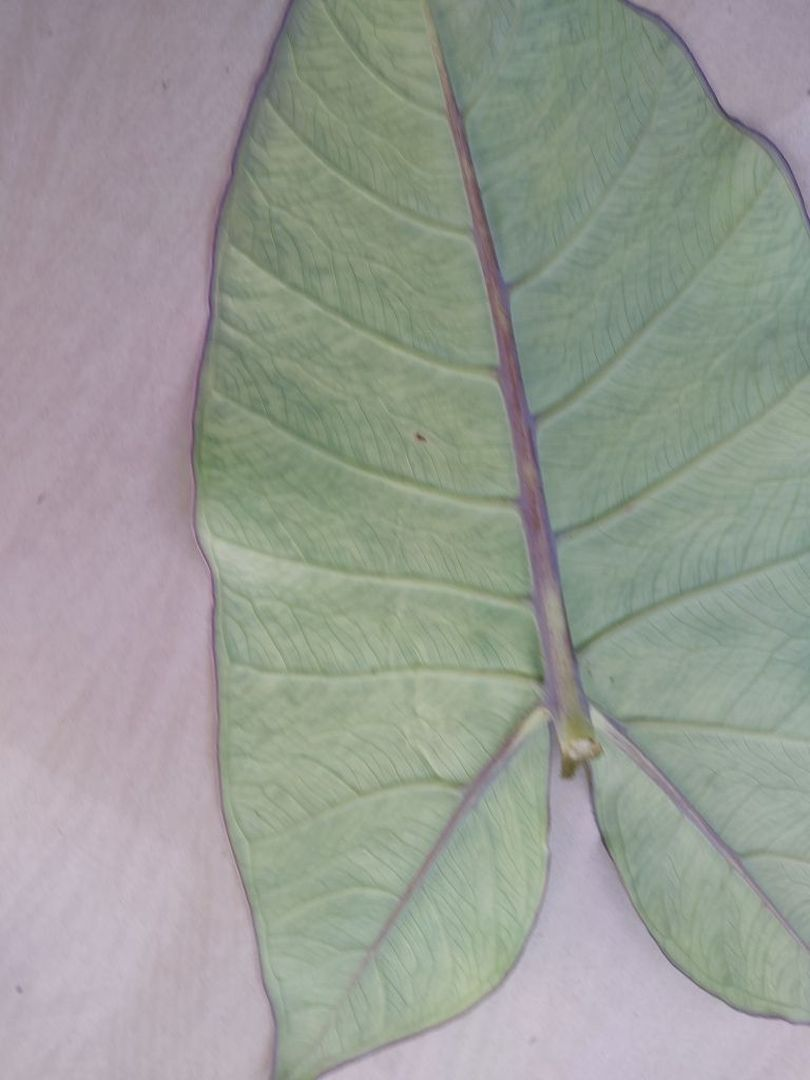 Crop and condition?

taro, mosaic
